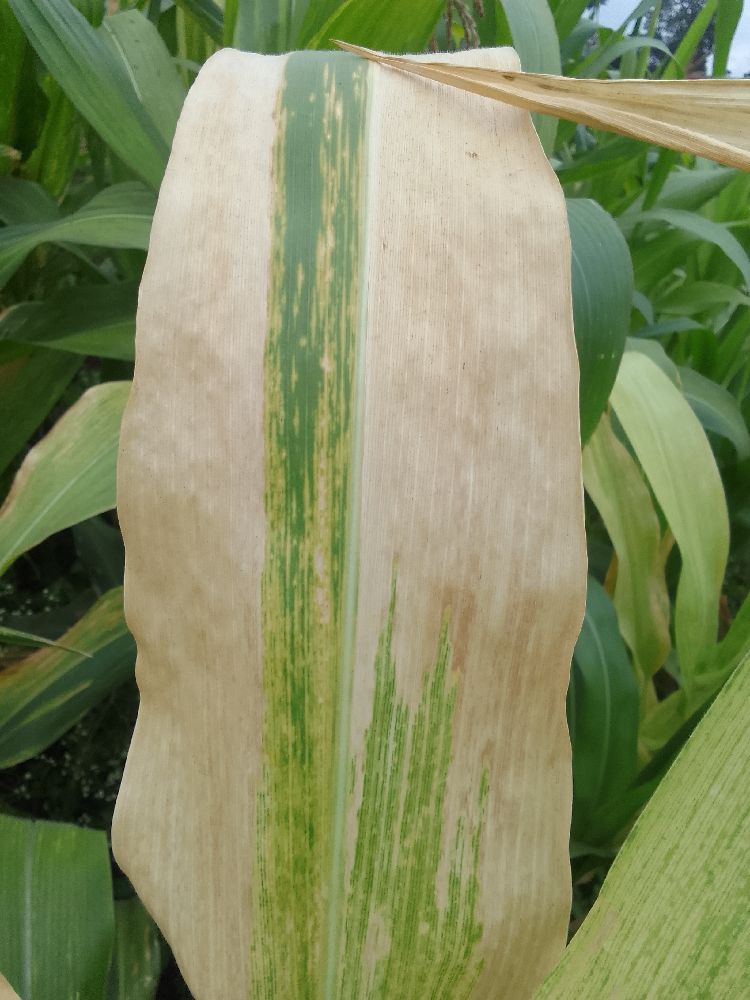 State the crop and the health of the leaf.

maize, maize lethal necrosis
